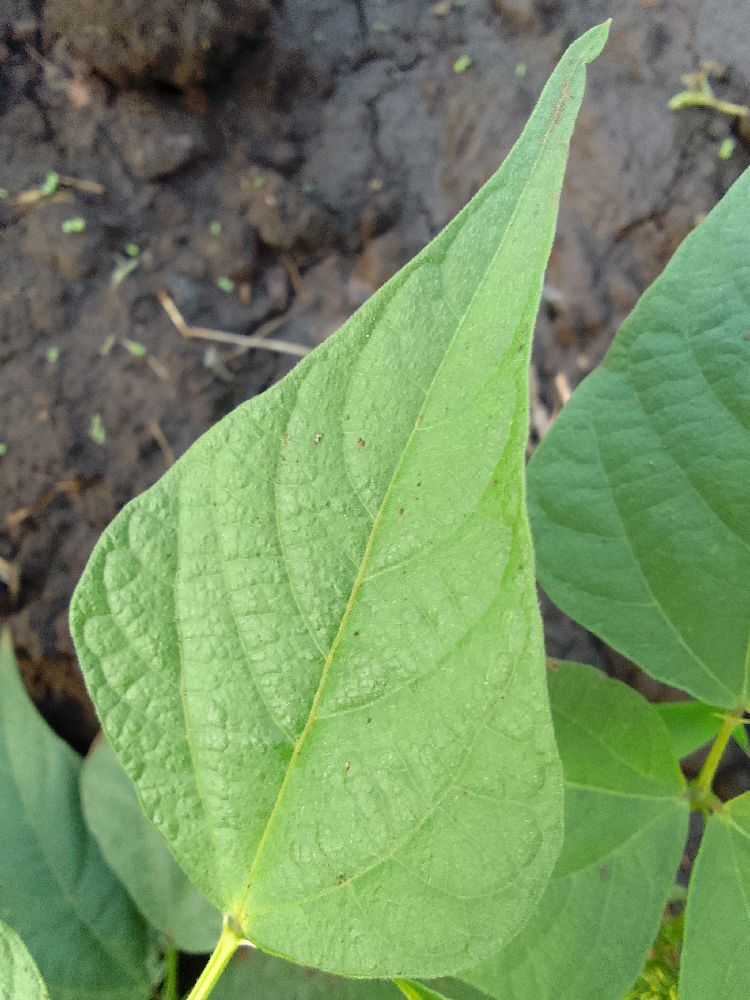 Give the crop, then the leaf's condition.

common bean, healthy
